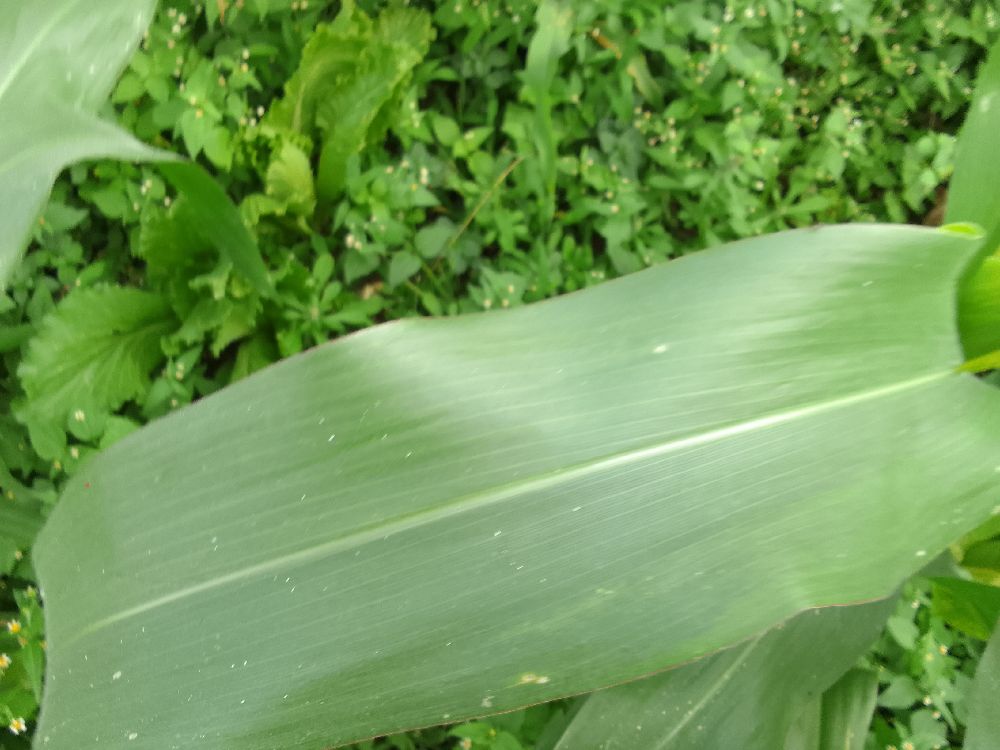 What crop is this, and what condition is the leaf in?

maize, healthy
